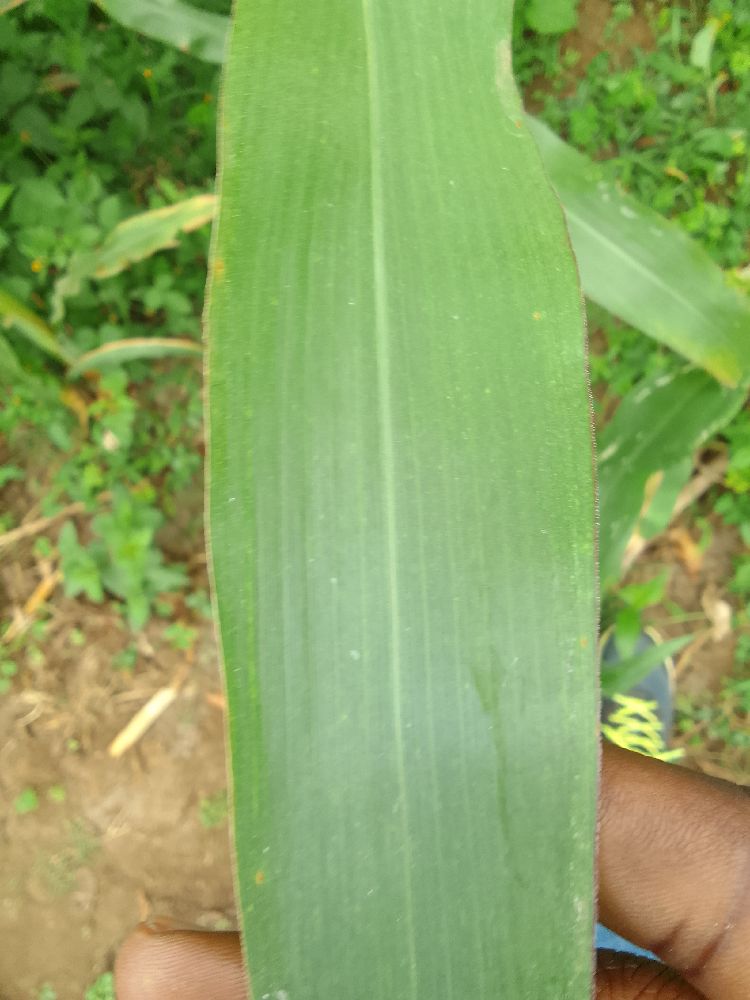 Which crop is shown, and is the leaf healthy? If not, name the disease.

maize, healthy
